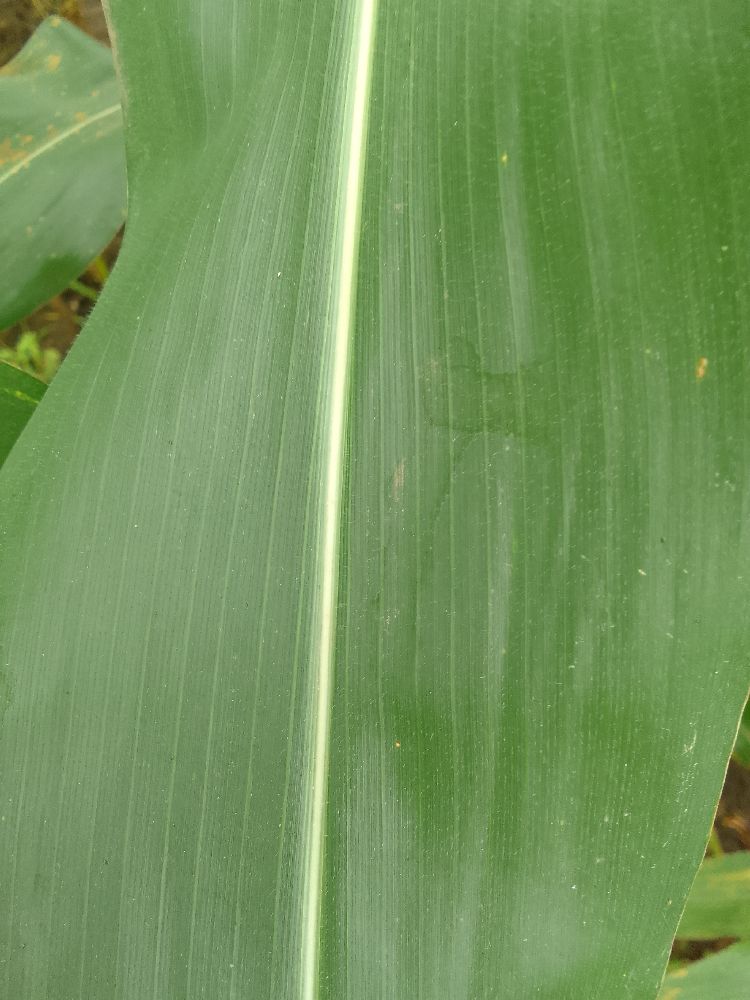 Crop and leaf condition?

maize, healthy
